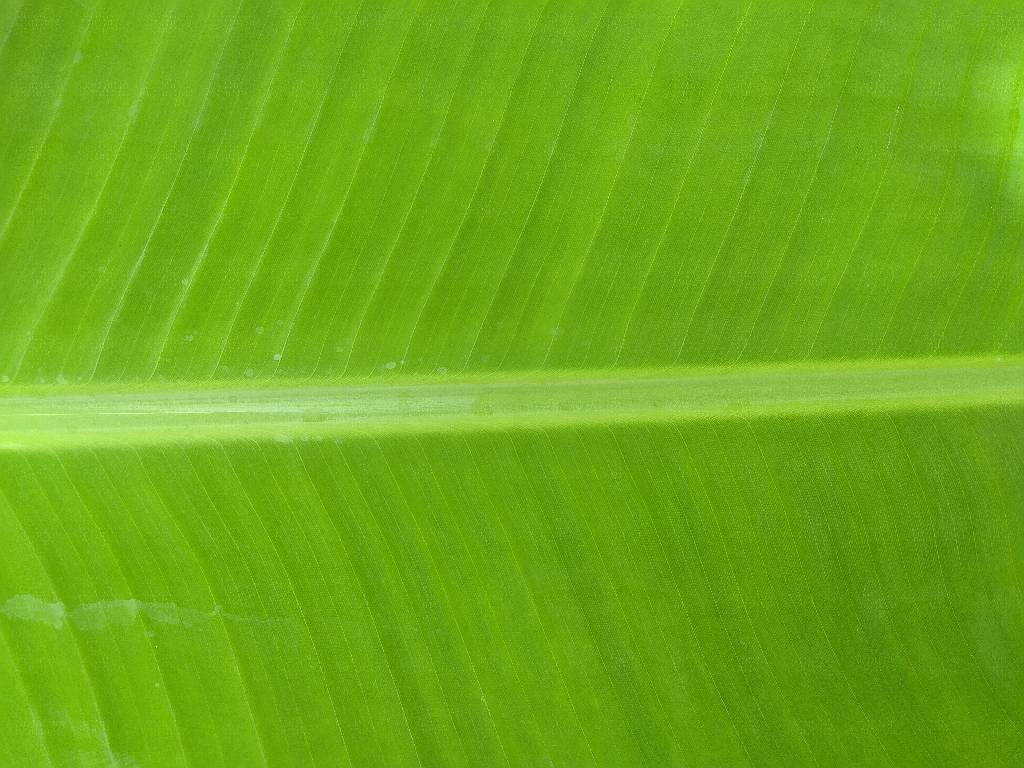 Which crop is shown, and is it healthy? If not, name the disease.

banana, healthy
